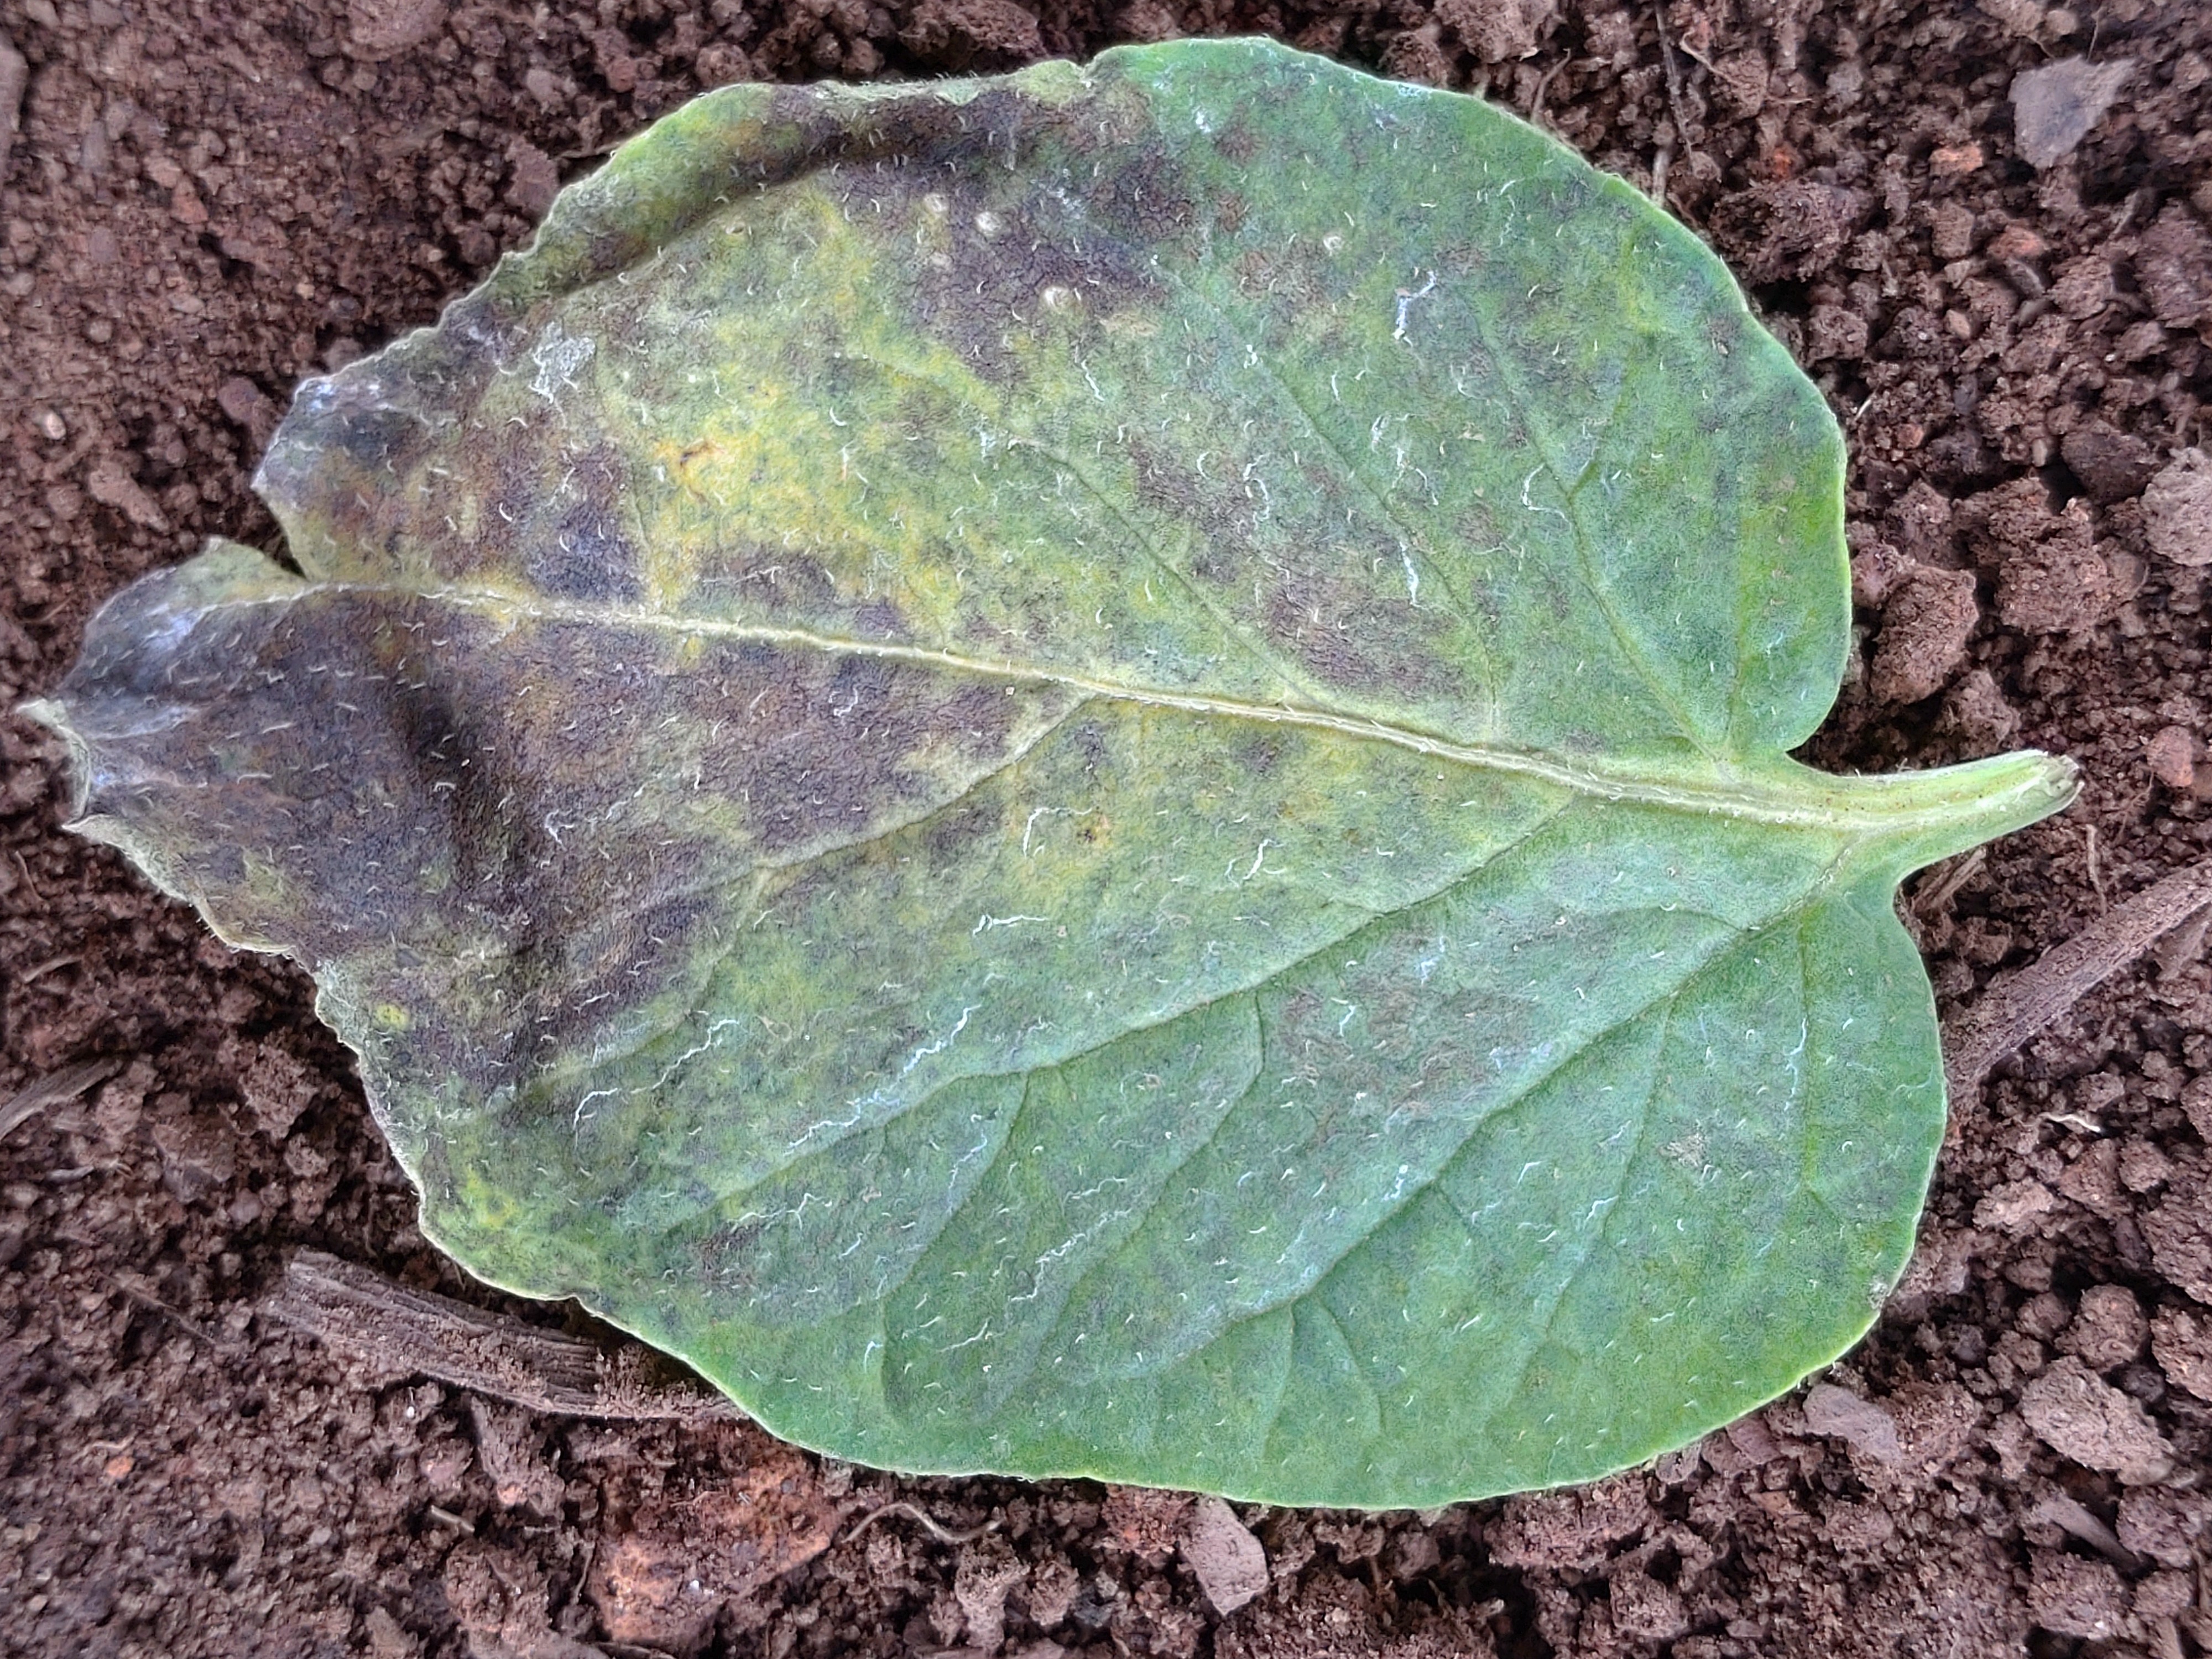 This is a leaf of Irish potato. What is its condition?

late blight
